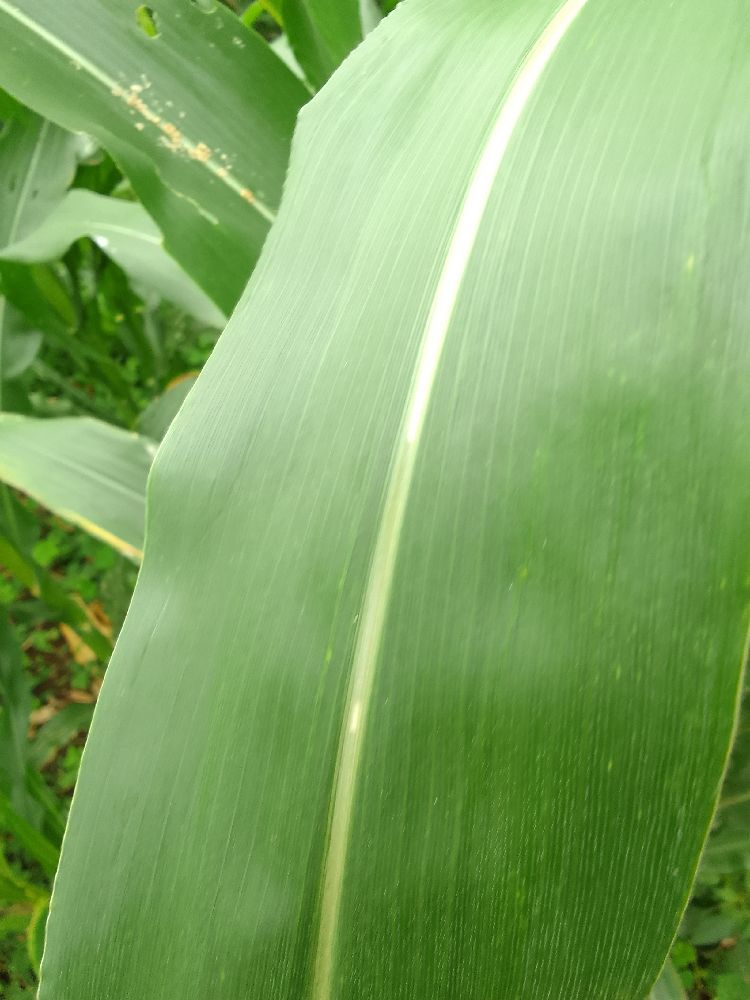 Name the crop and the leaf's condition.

maize, healthy
